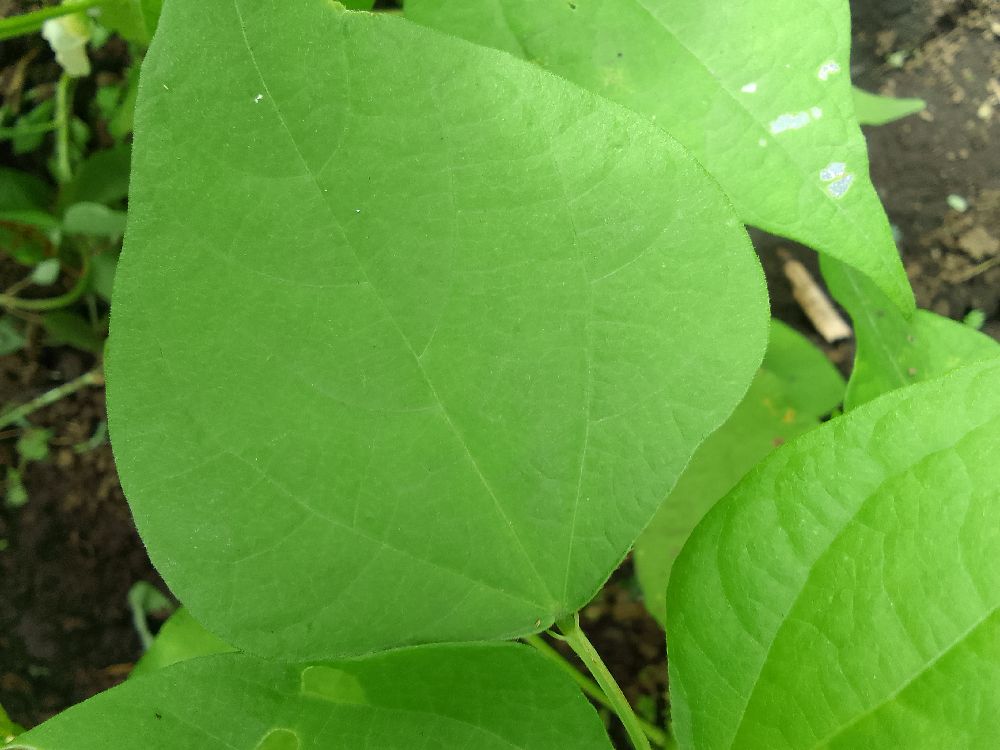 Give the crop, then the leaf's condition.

common bean, healthy
